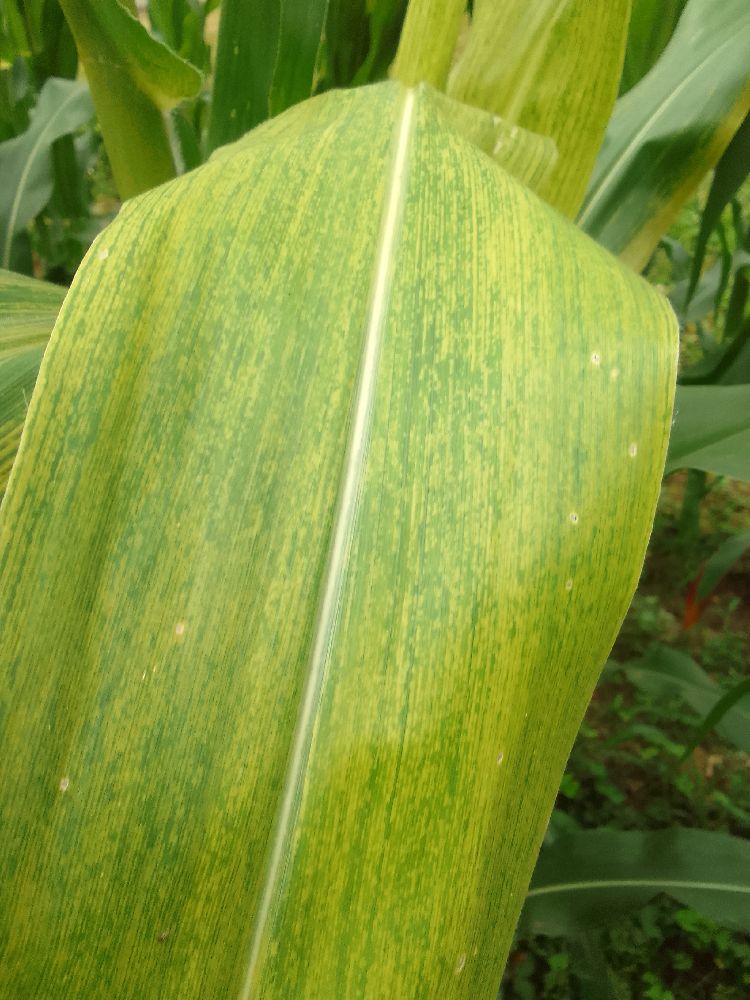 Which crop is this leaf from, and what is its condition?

maize, maize lethal necrosis
